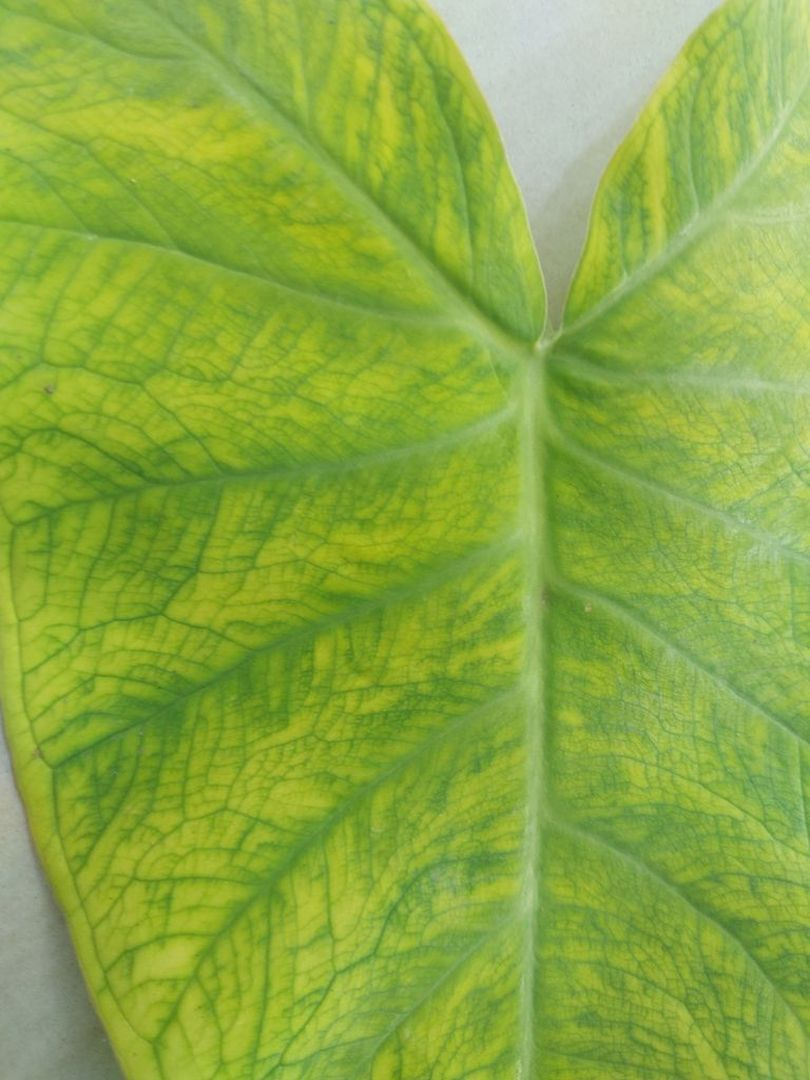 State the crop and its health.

taro, mosaic
